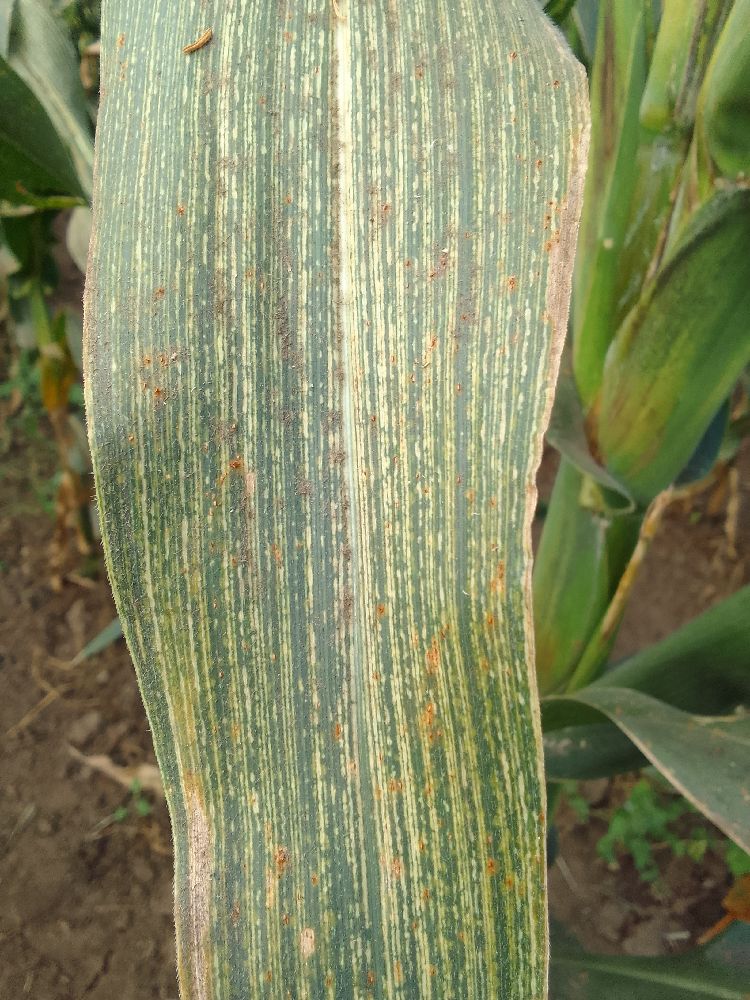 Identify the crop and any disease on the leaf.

maize, maize streak virus
